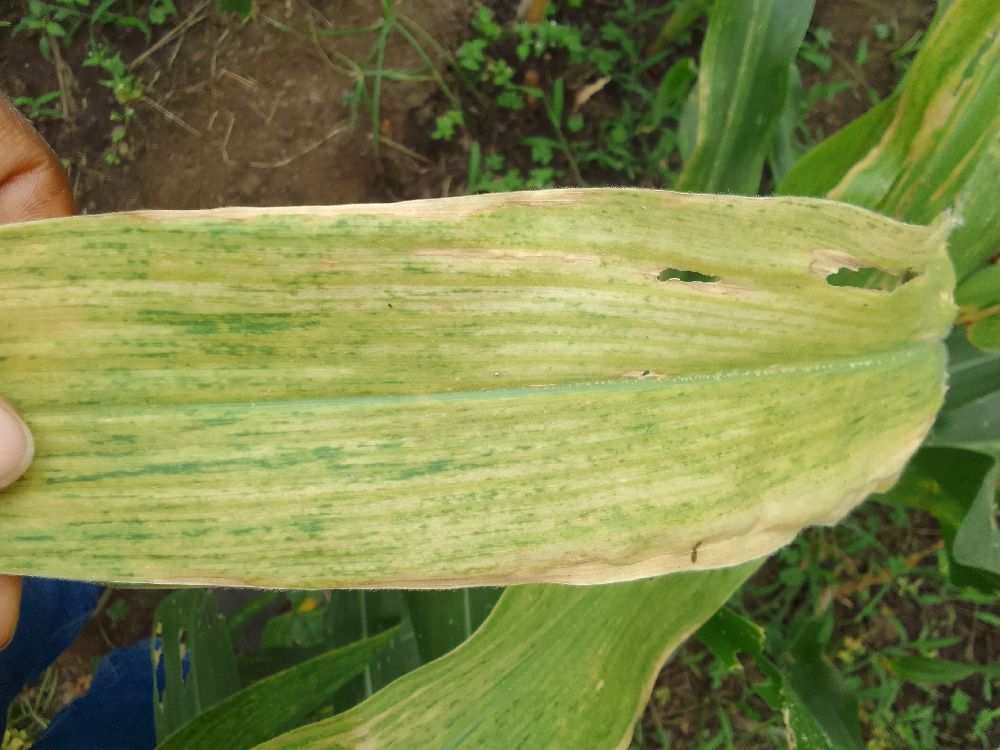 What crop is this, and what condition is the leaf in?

maize, maize lethal necrosis
